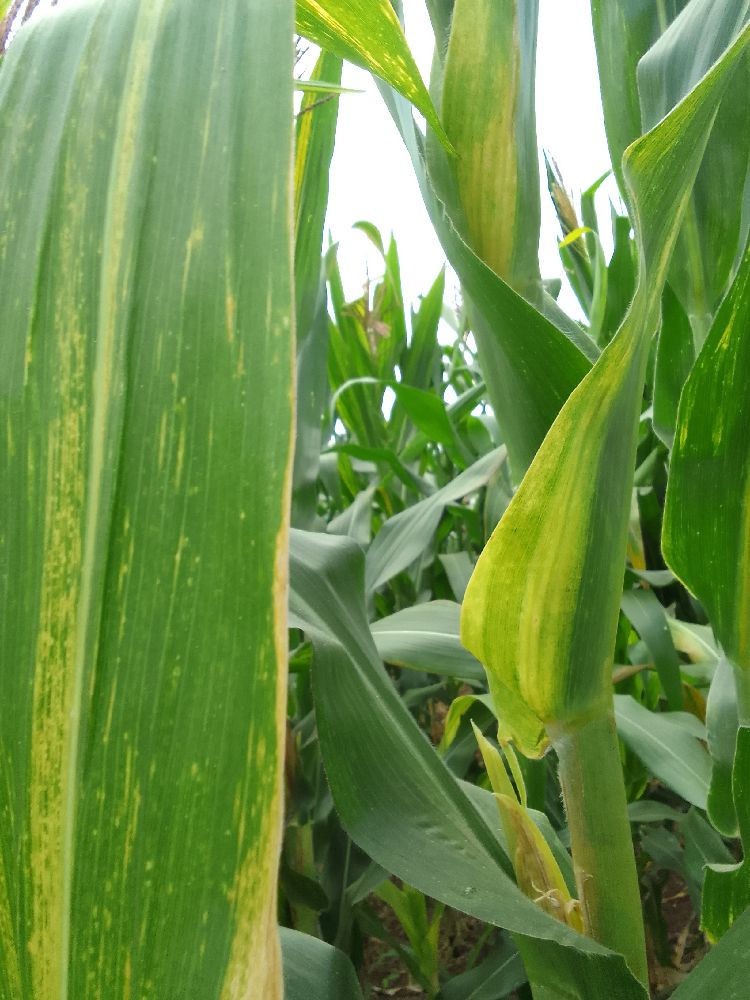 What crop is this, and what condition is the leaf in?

maize, maize lethal necrosis
